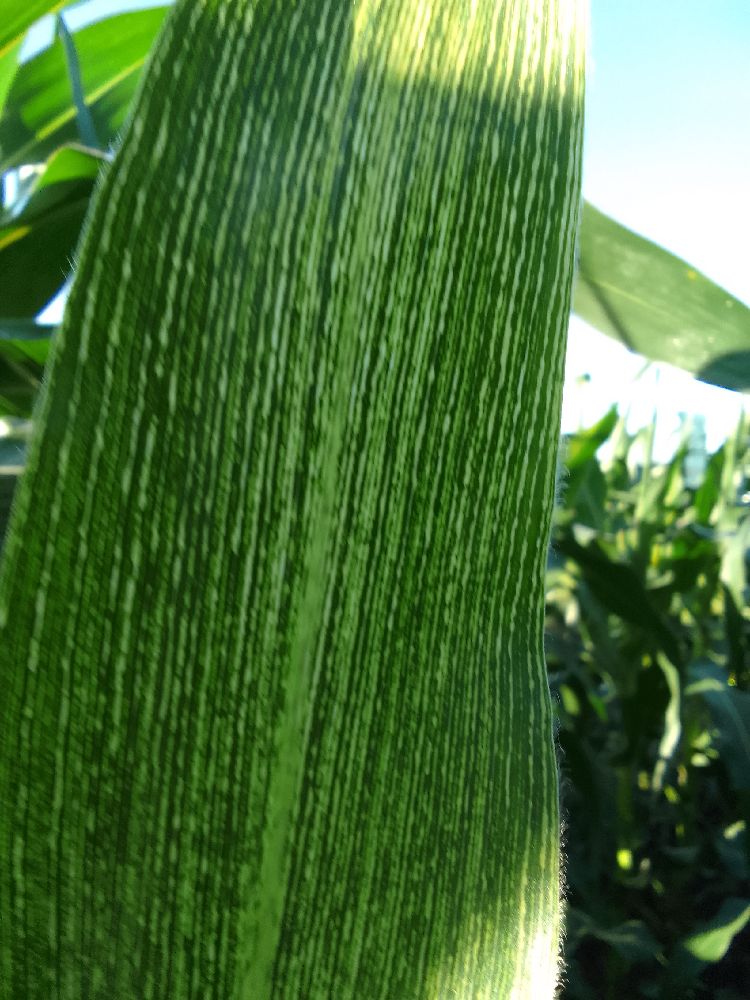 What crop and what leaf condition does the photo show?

maize, maize streak virus
